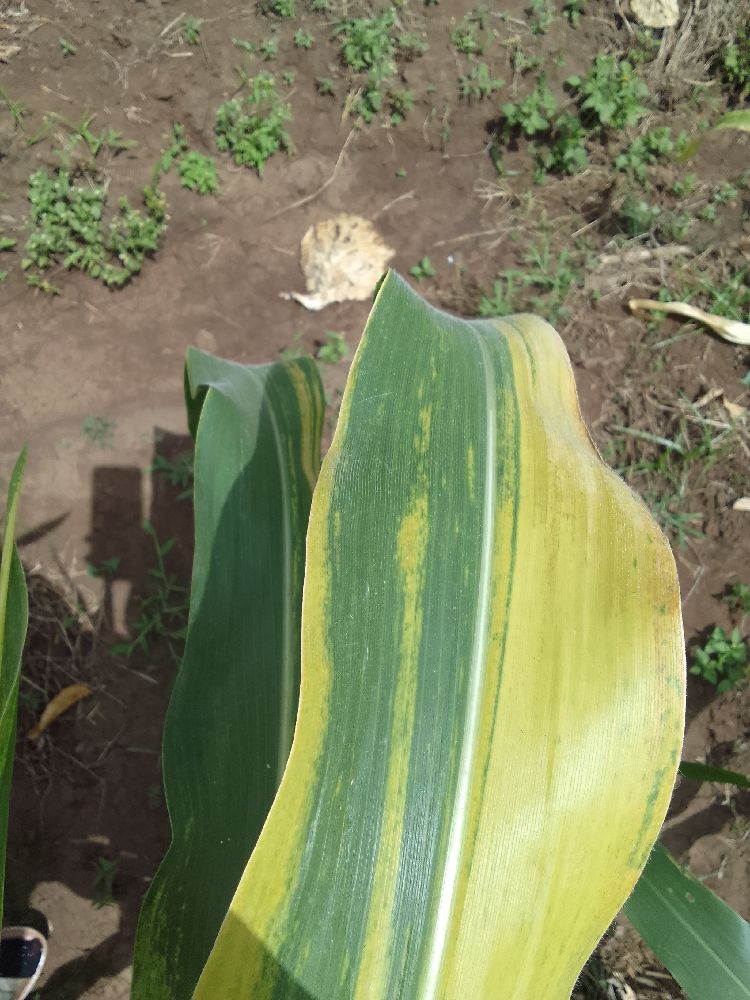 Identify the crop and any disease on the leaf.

maize, maize lethal necrosis
